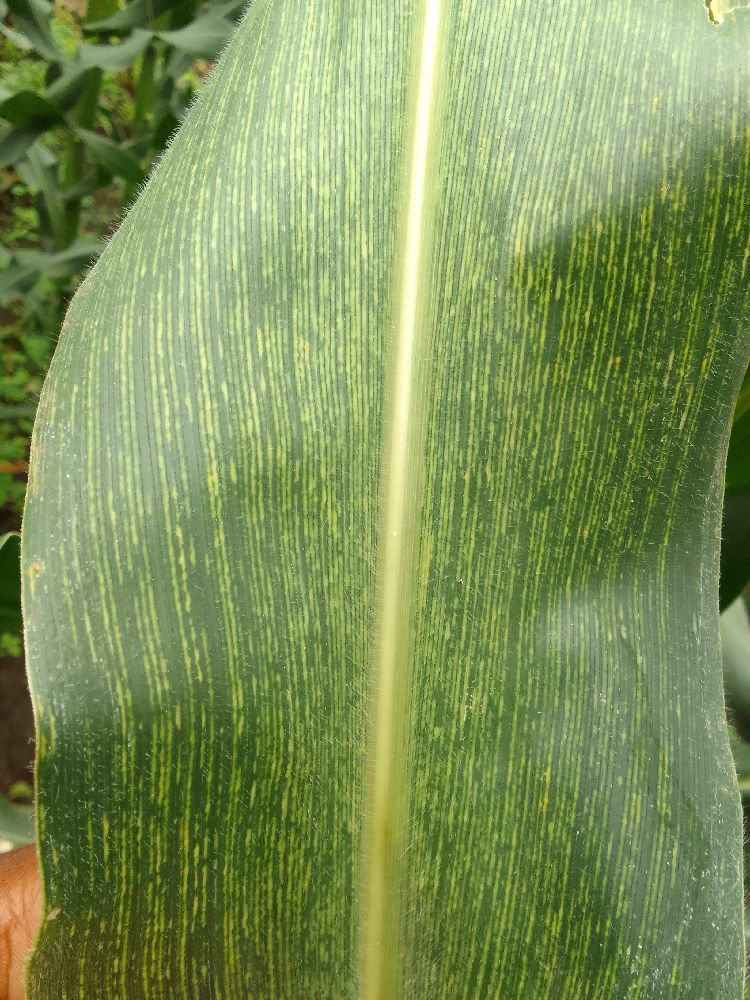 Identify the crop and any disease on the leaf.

maize, maize streak virus
